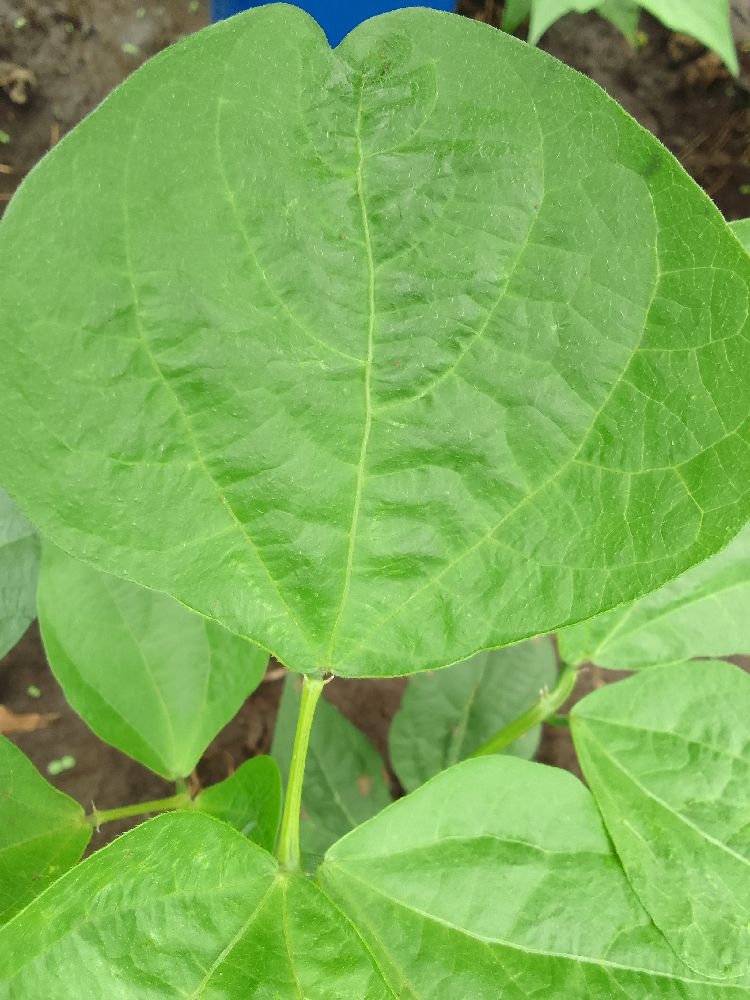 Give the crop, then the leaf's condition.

common bean, healthy
